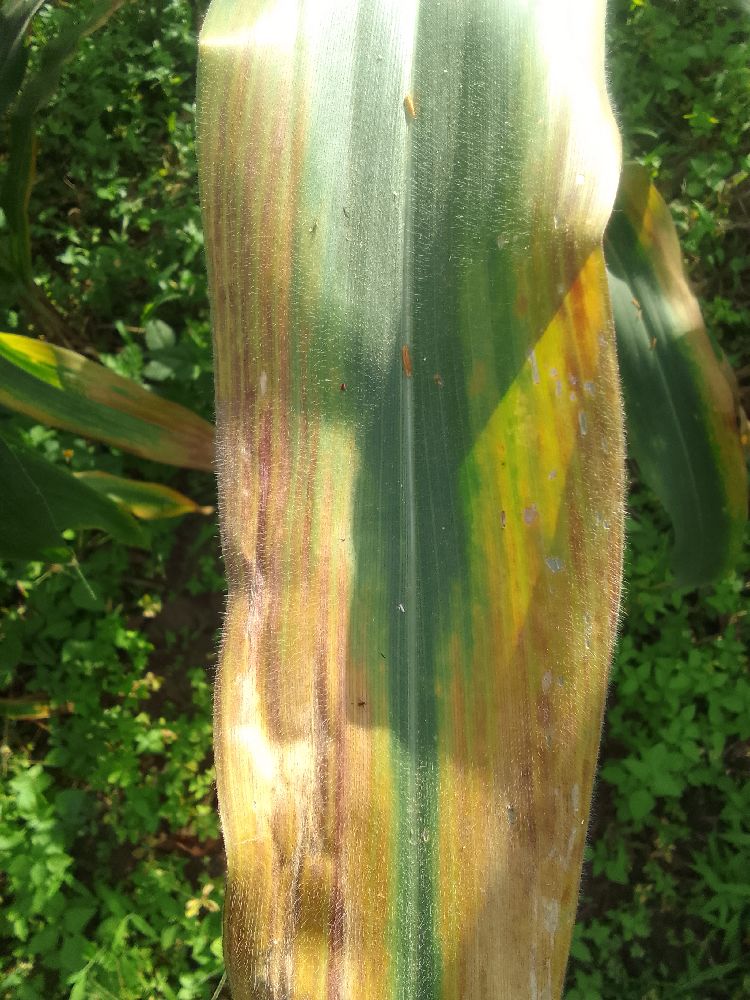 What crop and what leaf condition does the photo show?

maize, maize lethal necrosis
